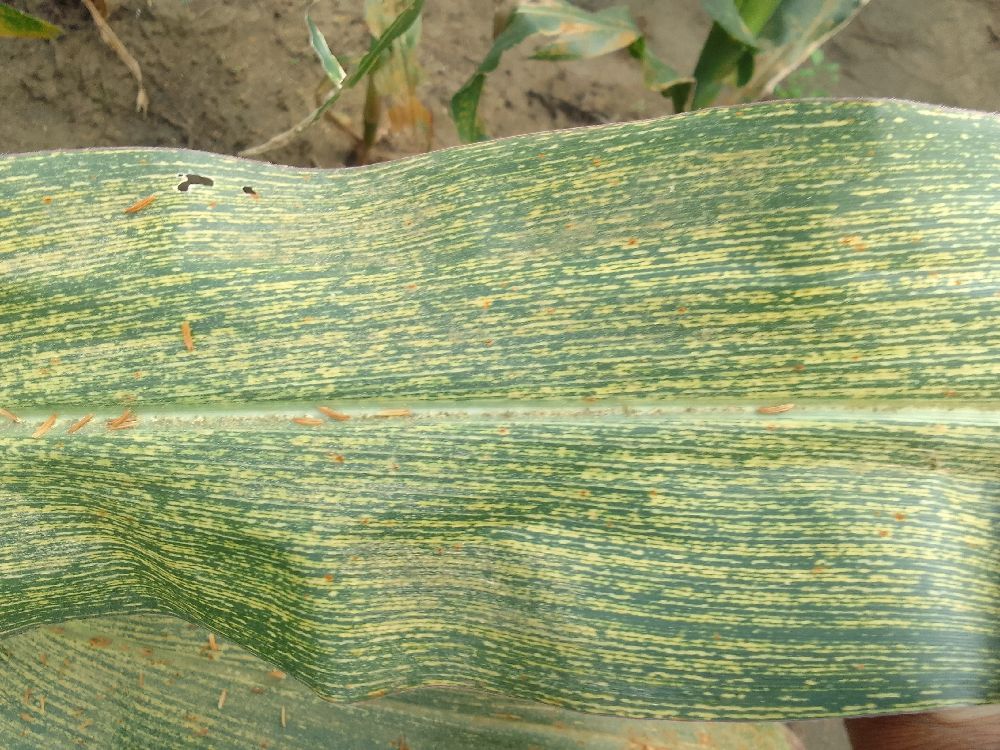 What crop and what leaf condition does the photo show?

maize, maize streak virus
